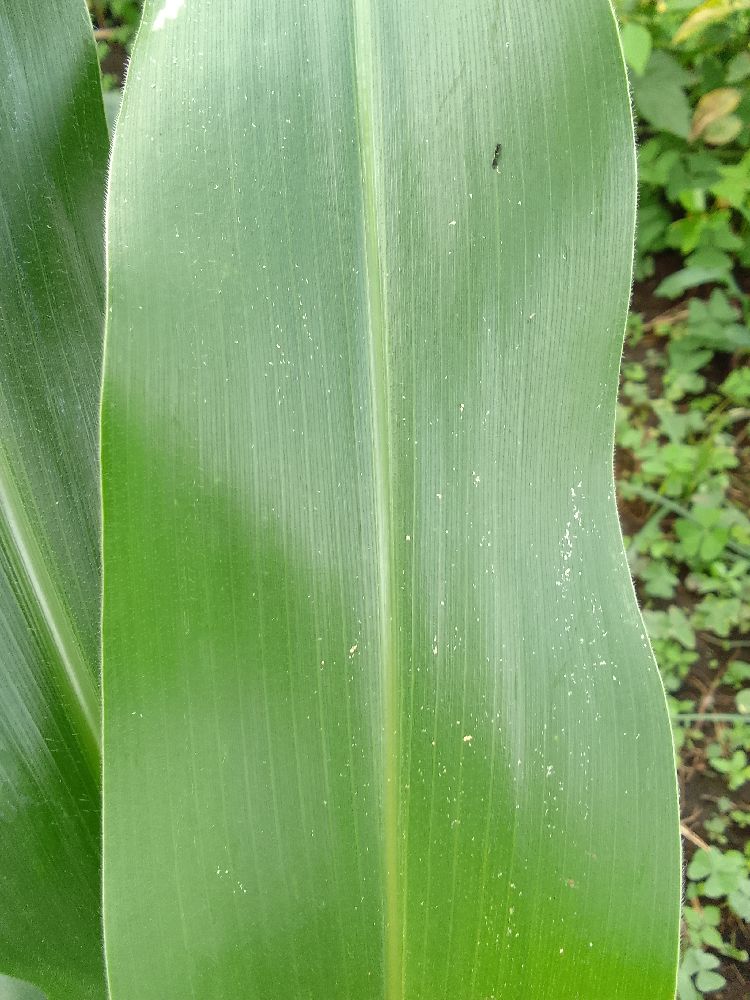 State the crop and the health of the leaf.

maize, healthy
